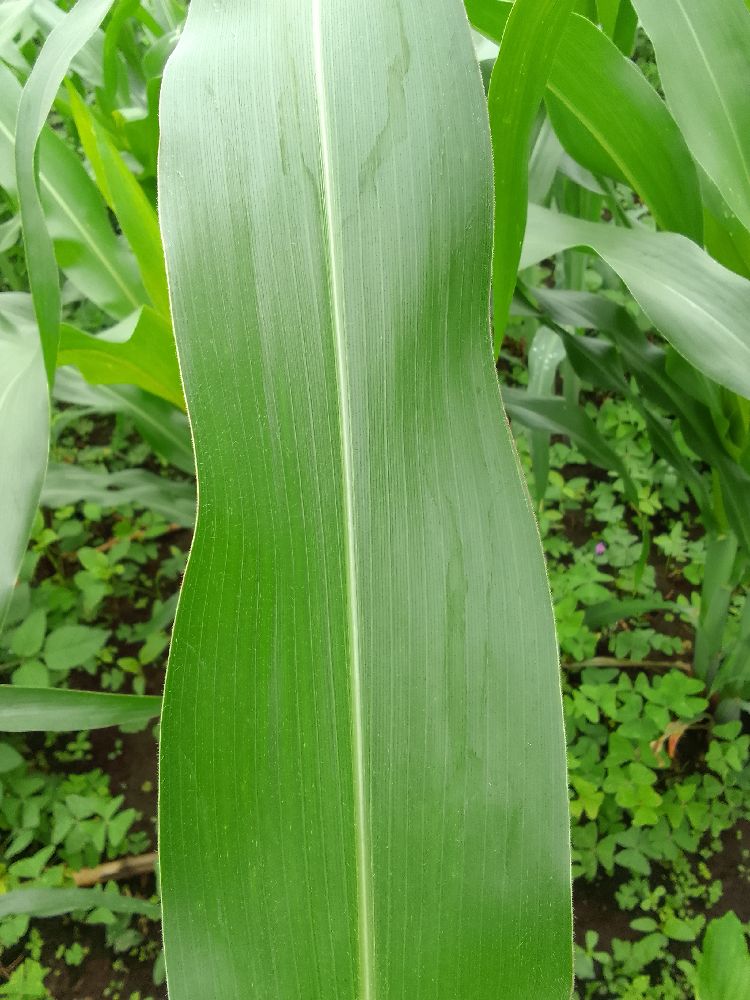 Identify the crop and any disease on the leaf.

maize, healthy
